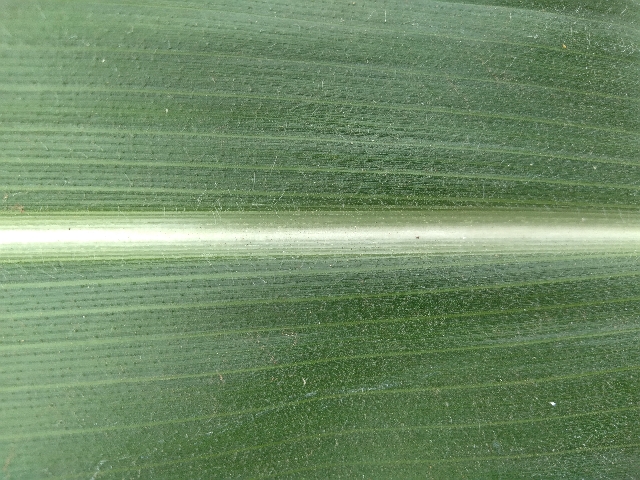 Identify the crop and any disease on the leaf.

maize, healthy
